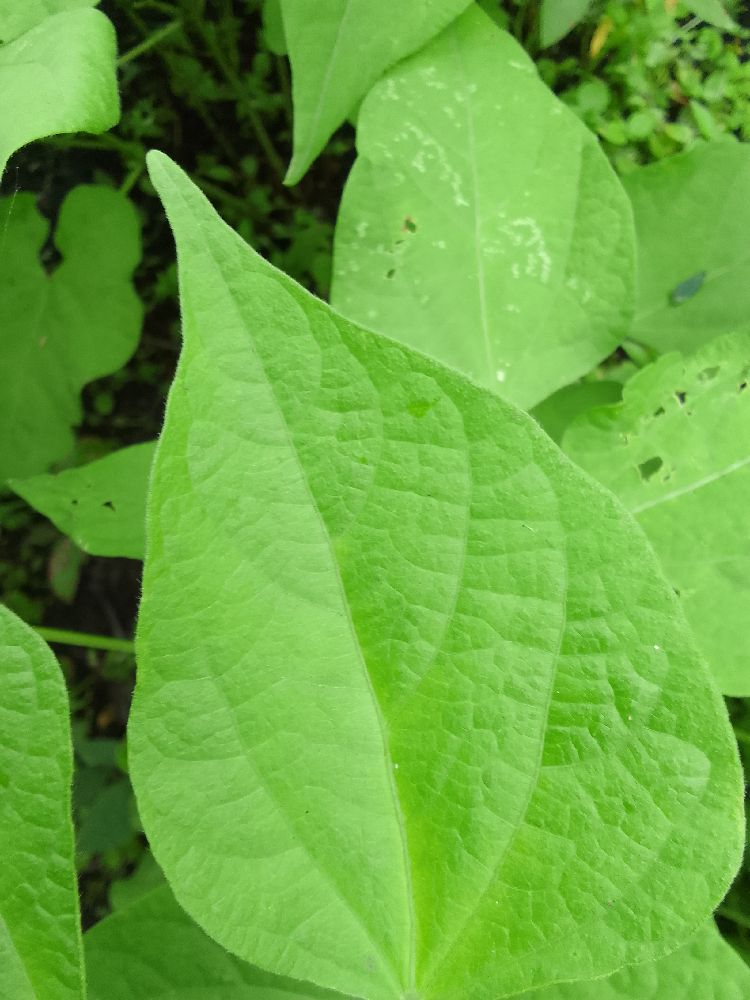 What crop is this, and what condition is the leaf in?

common bean, healthy
